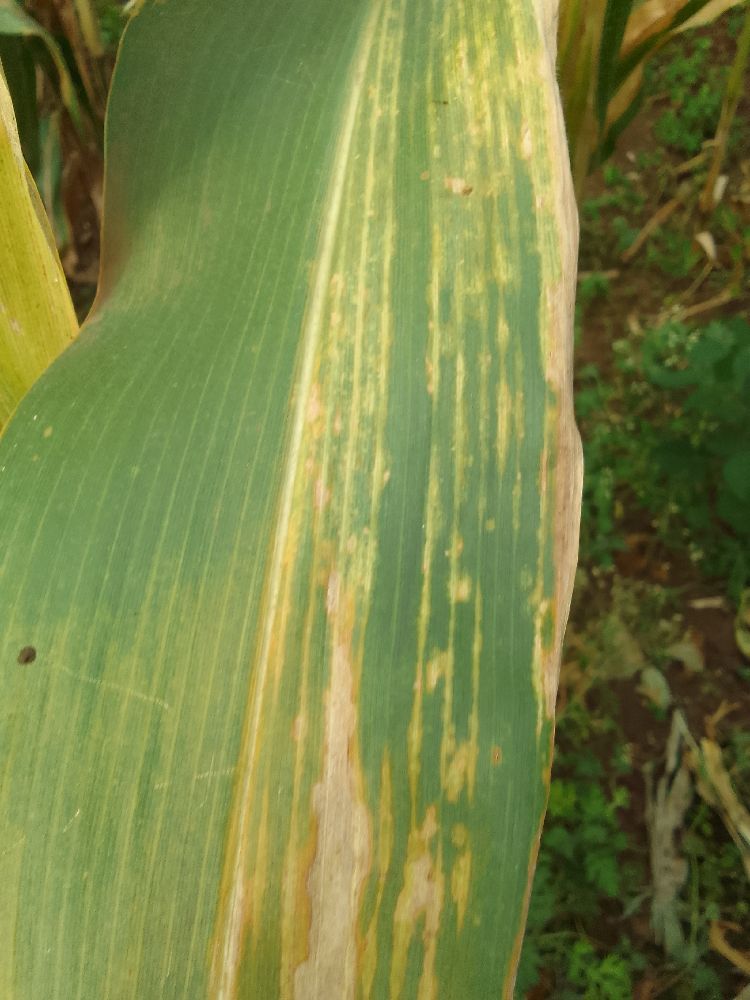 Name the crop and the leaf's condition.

maize, maize lethal necrosis
